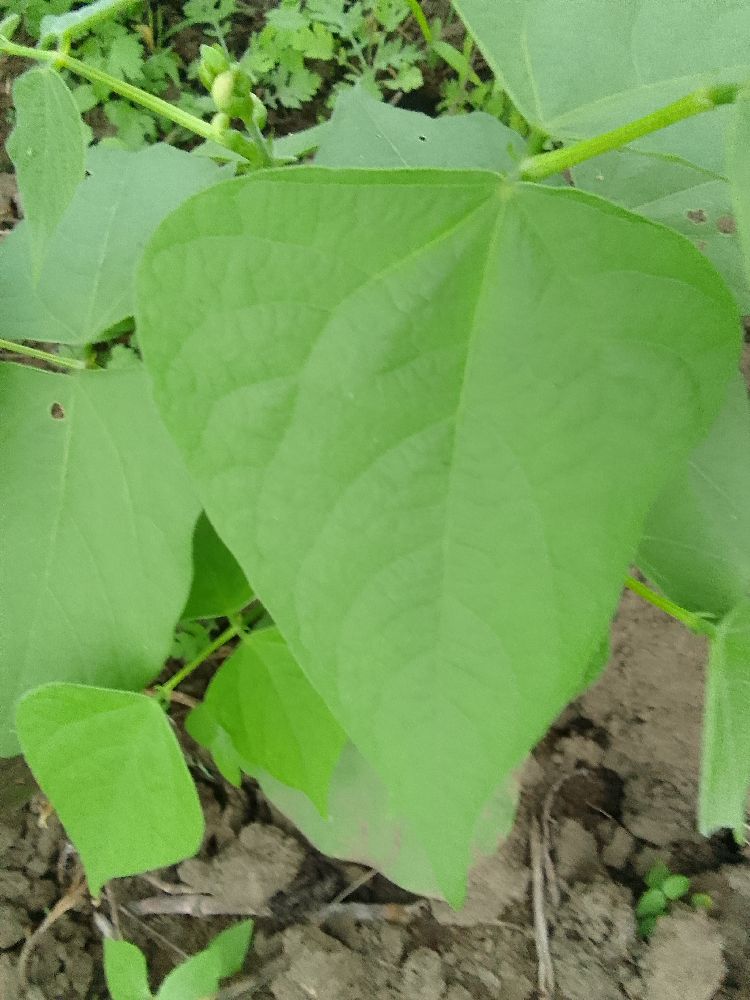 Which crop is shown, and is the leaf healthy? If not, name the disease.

common bean, healthy
